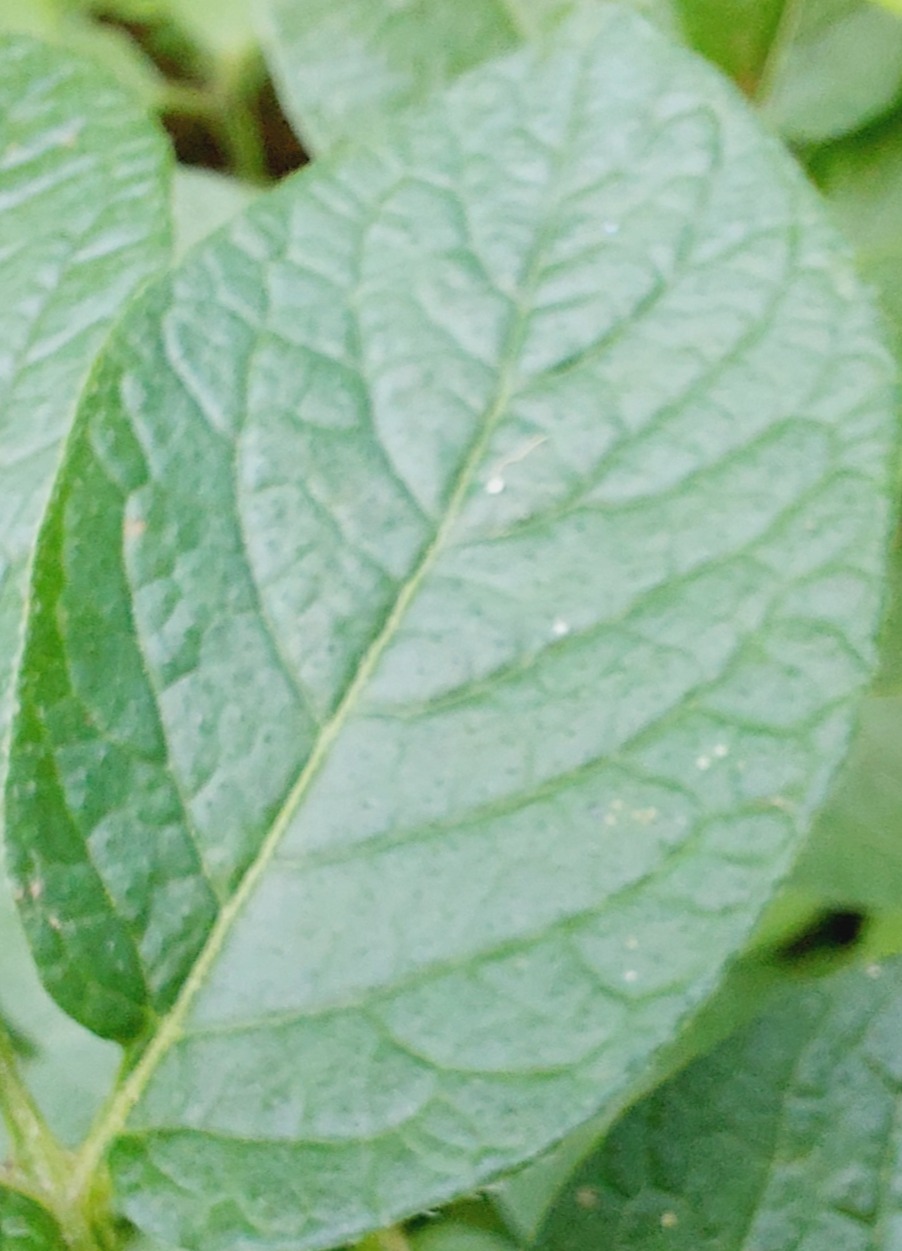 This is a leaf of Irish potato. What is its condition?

healthy
